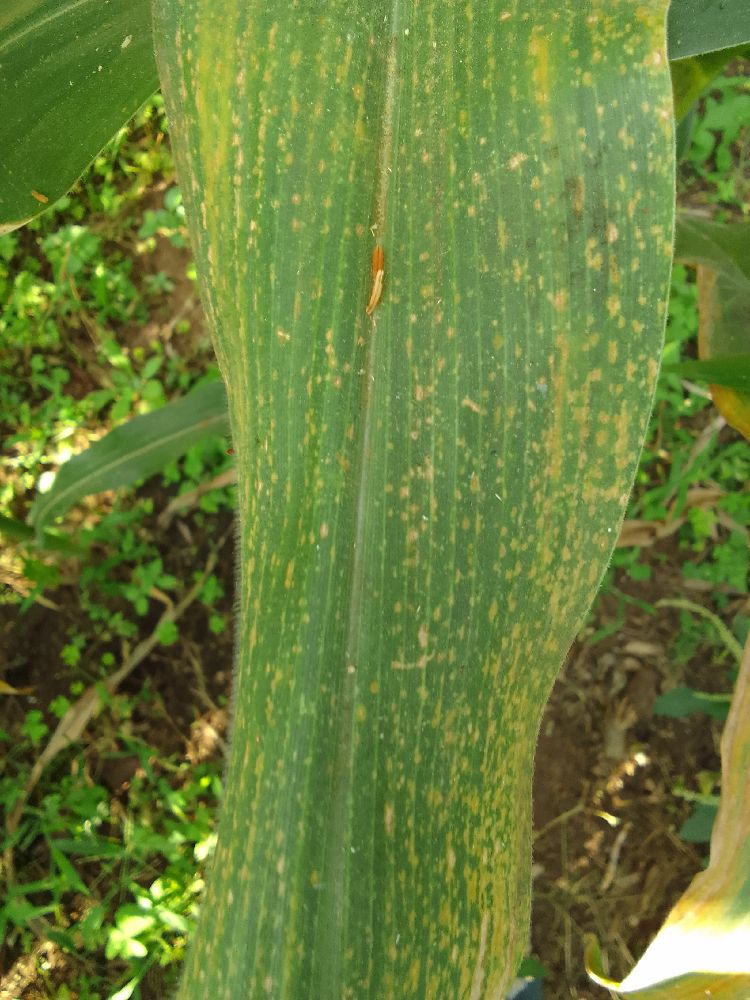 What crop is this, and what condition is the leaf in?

maize, maize lethal necrosis
